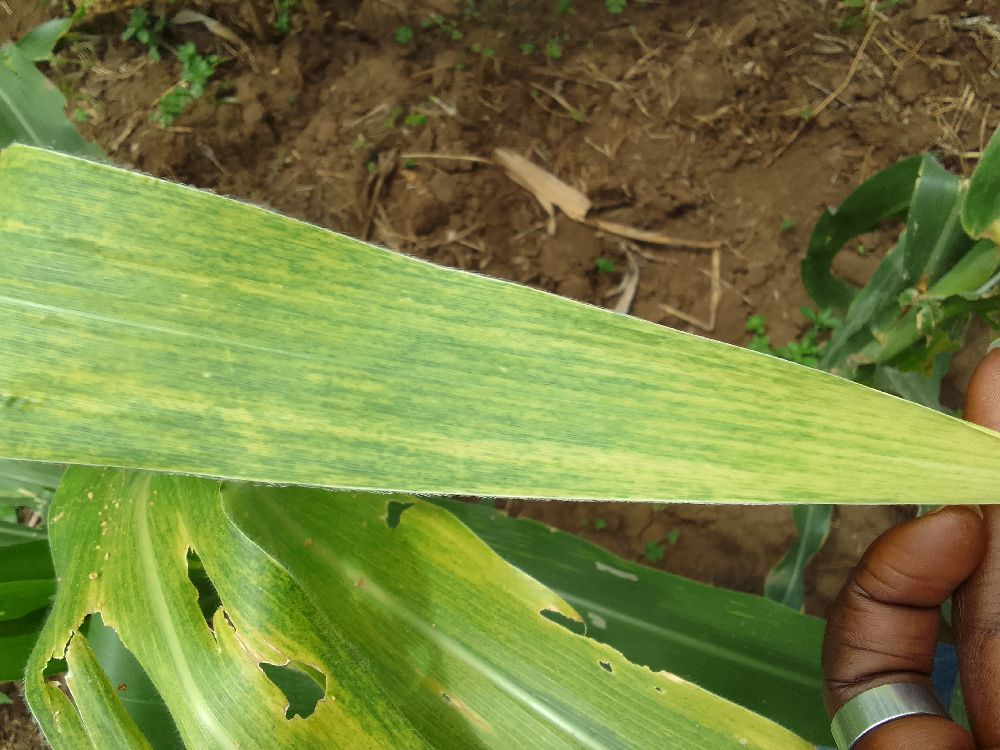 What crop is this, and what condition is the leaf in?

maize, maize lethal necrosis
